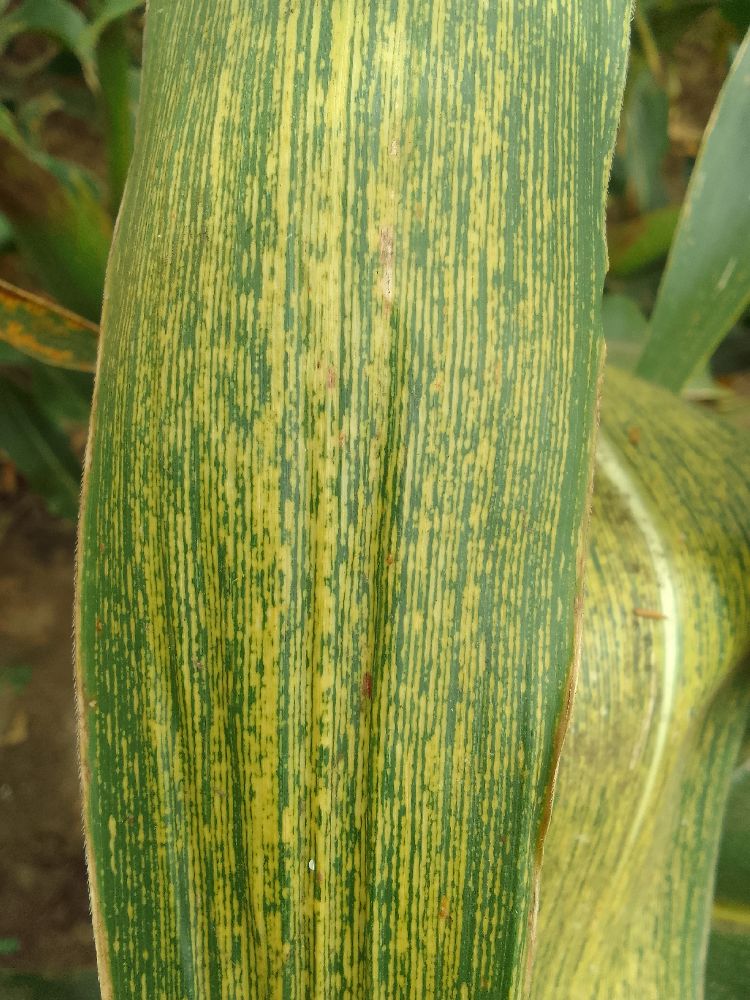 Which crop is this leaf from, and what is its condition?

maize, maize streak virus
